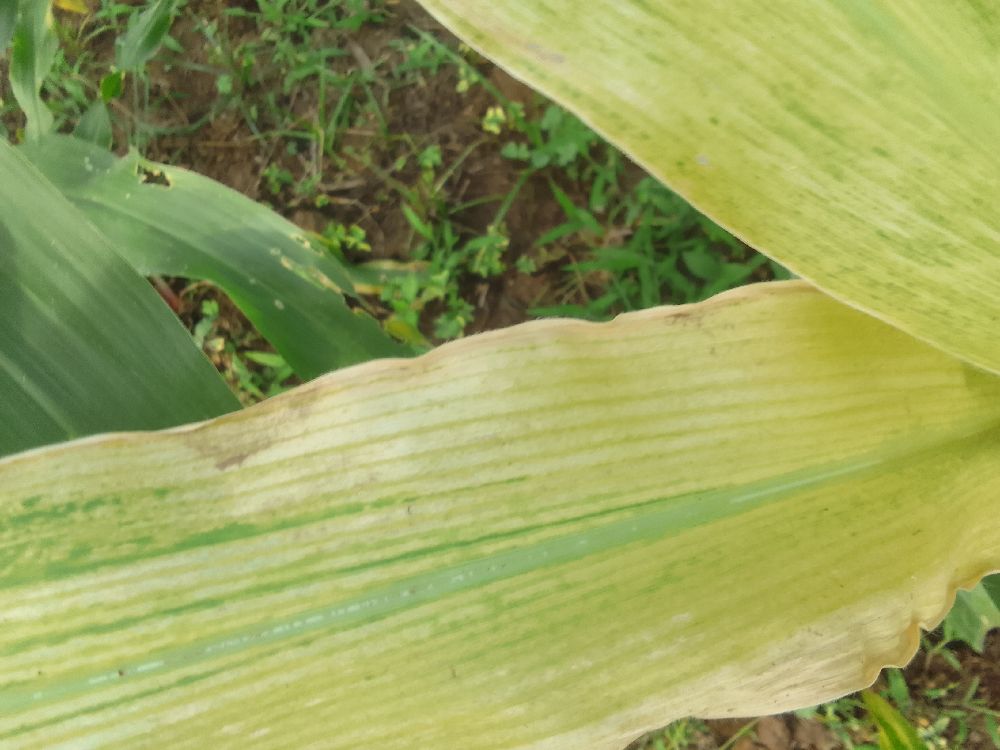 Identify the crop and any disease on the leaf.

maize, maize lethal necrosis
